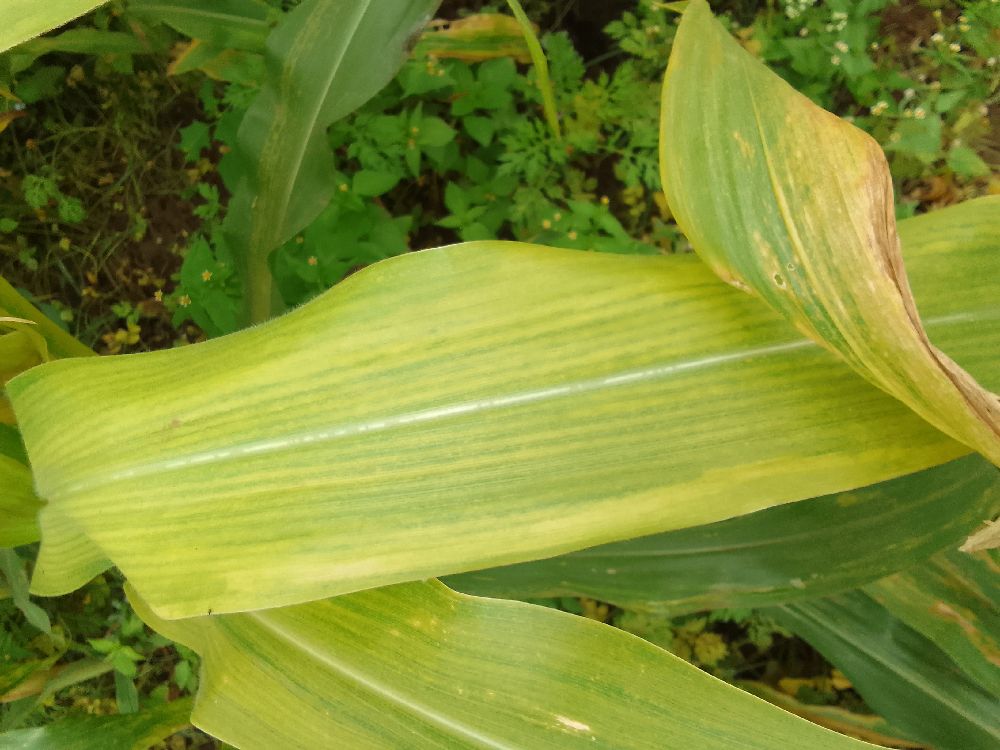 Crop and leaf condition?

maize, maize lethal necrosis
